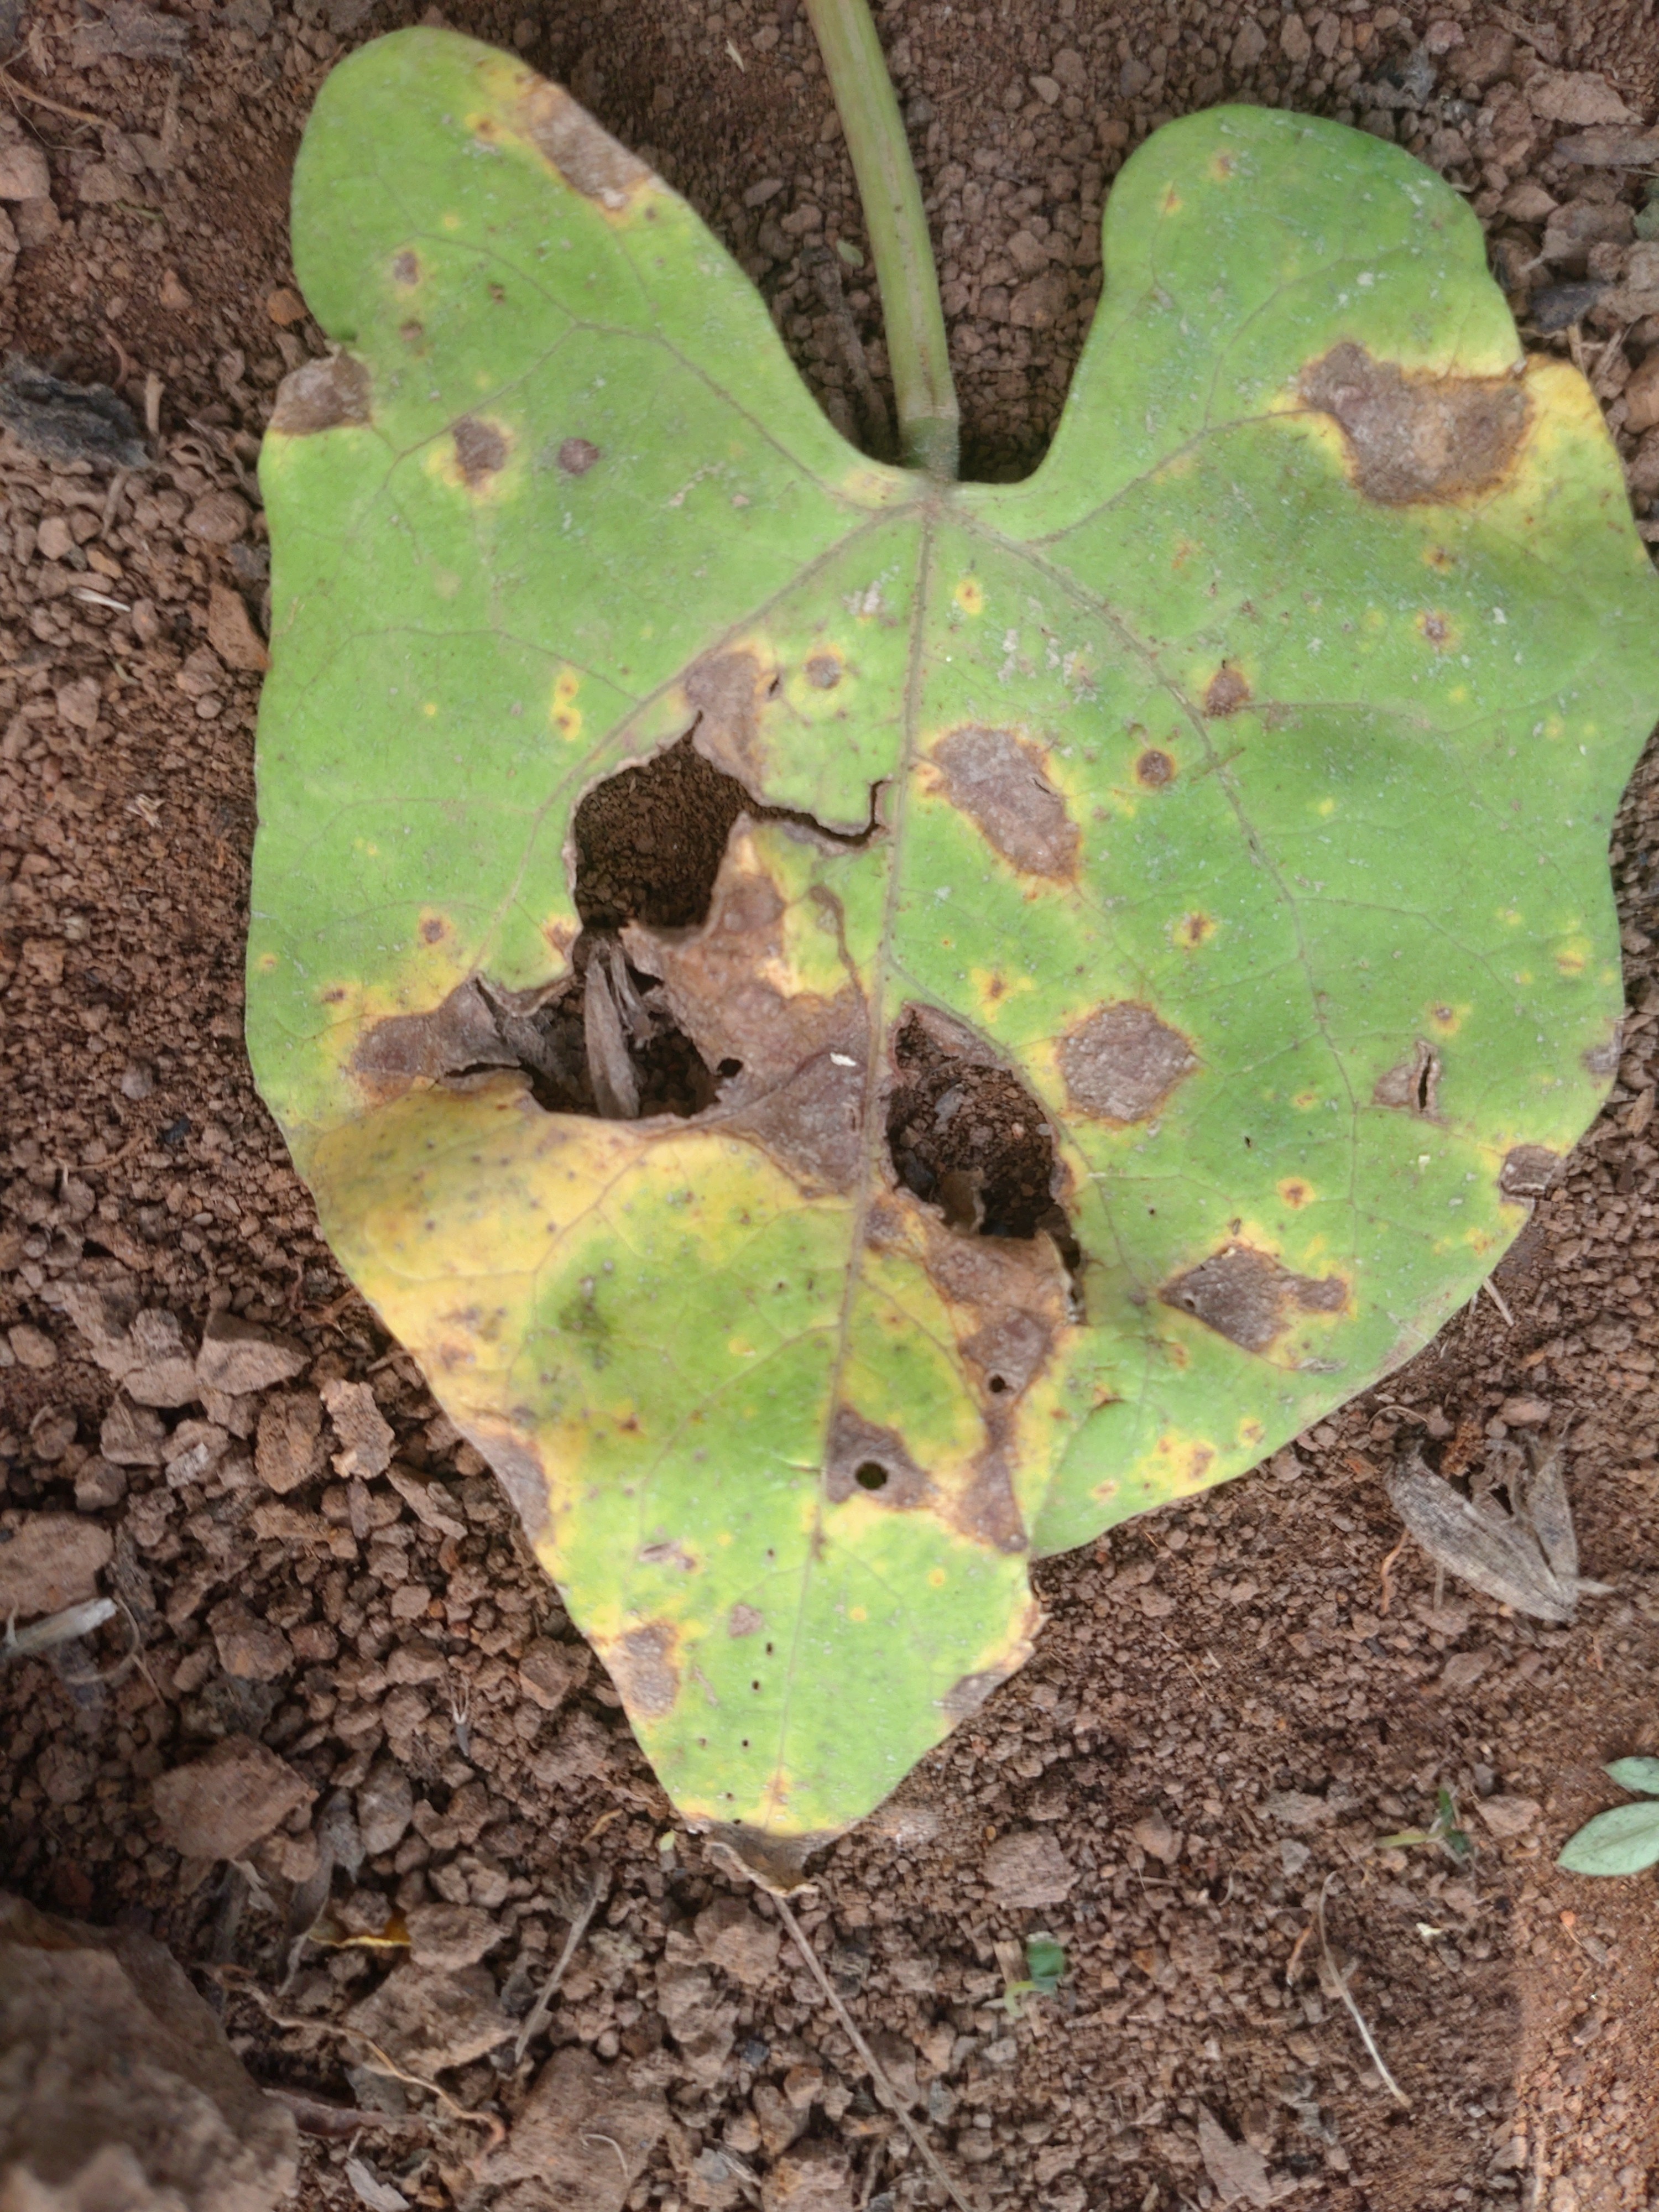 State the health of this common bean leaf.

rust
